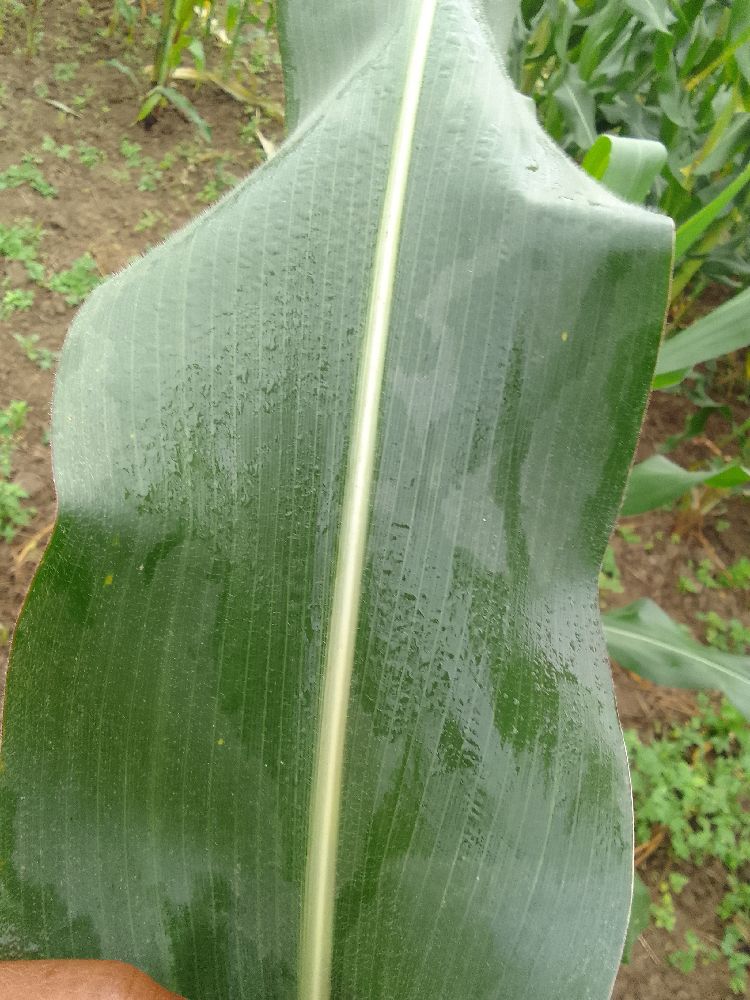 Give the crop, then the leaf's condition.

maize, healthy
